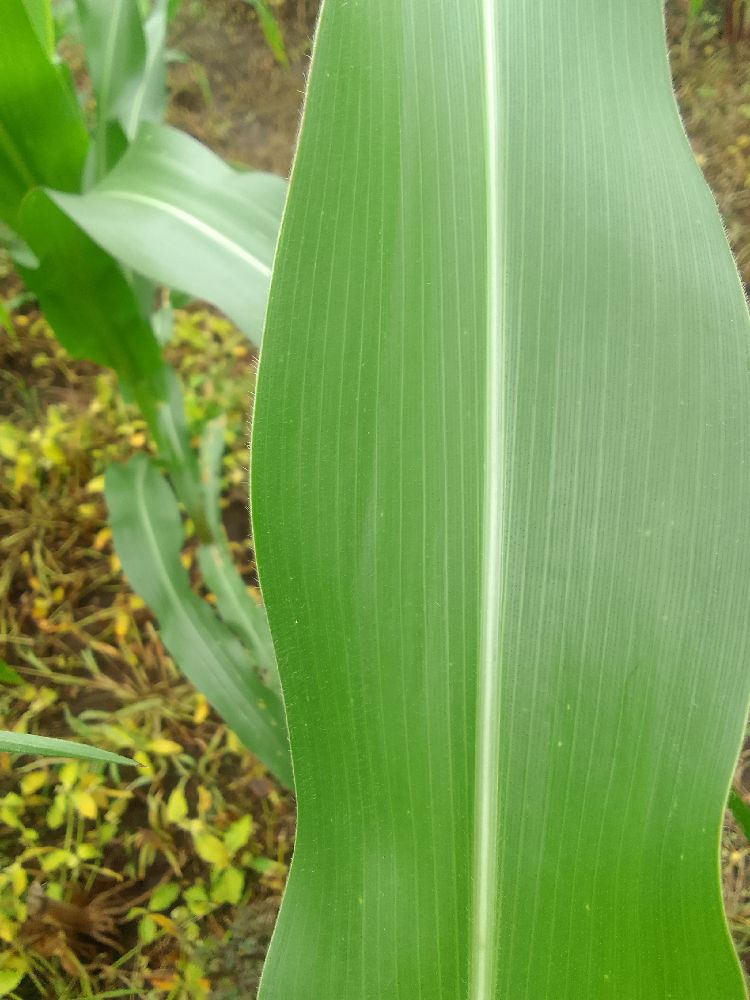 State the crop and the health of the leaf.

maize, healthy
